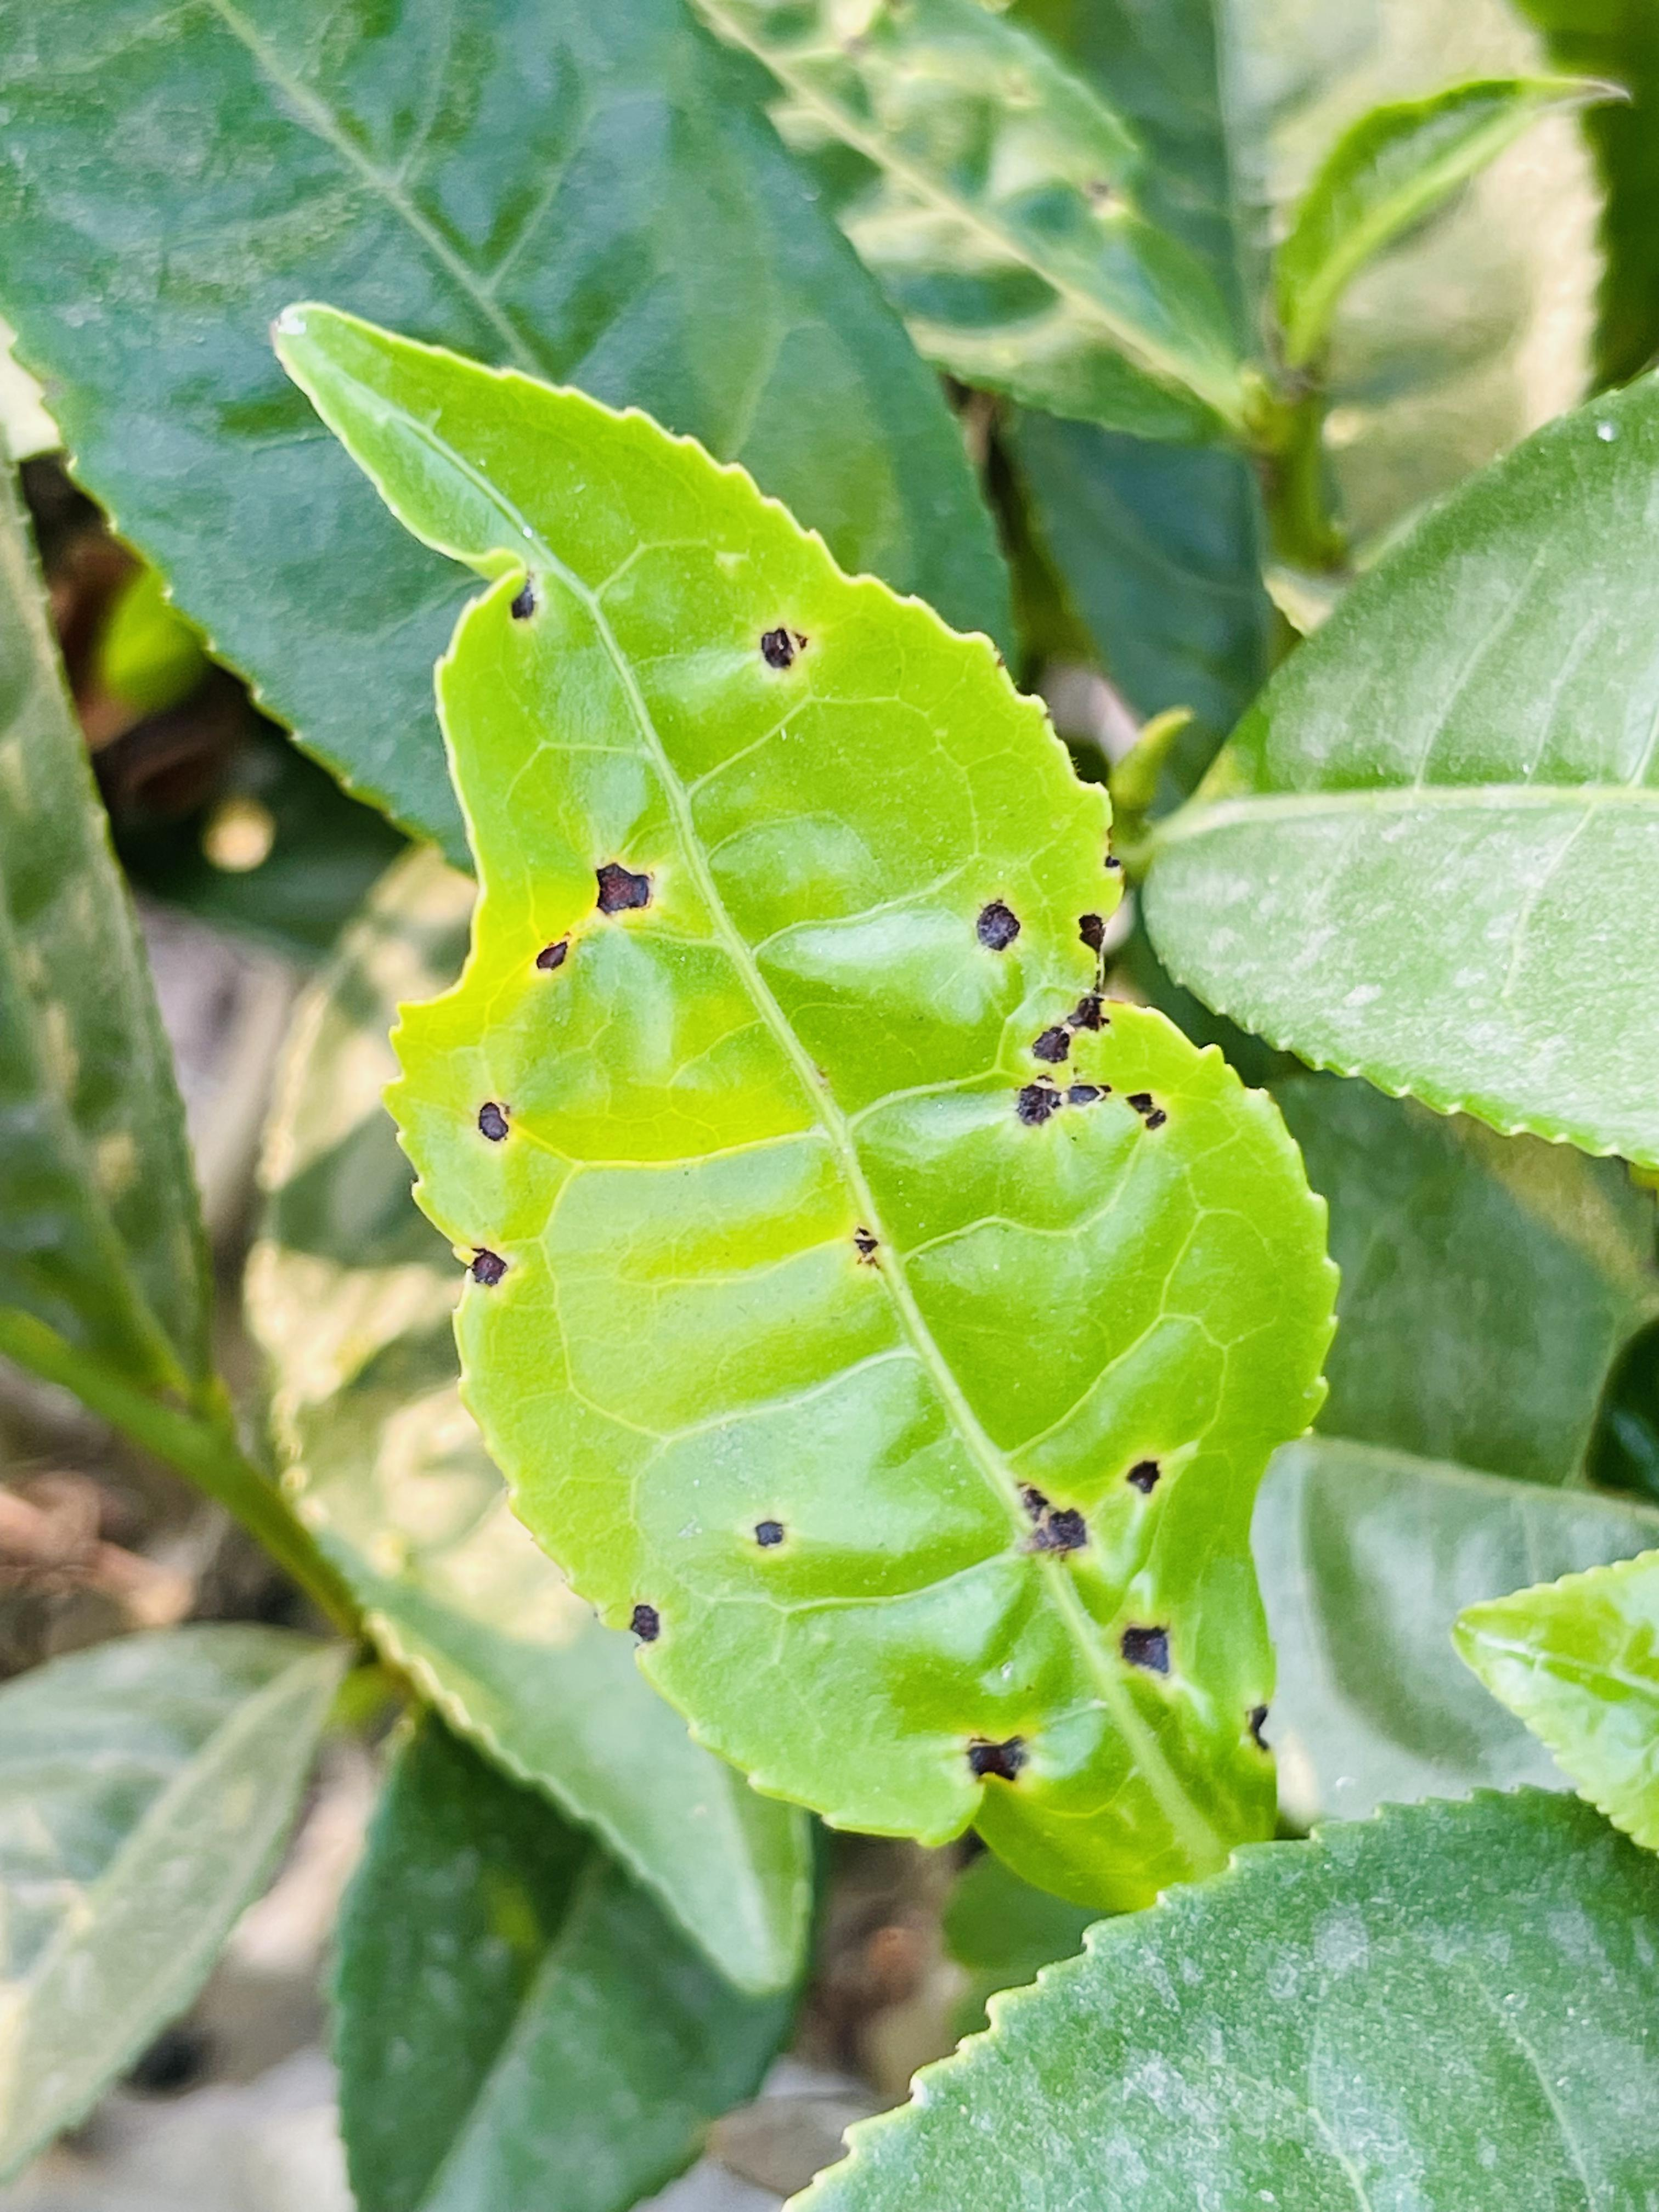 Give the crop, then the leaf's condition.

tea, helopeltis
